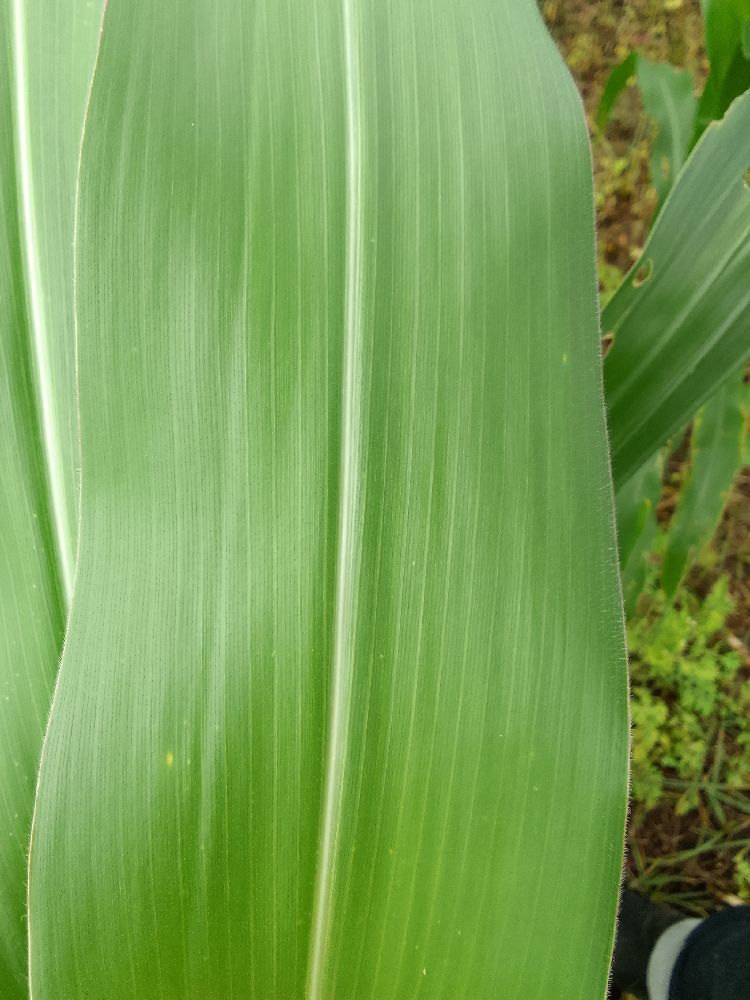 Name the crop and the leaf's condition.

maize, healthy
